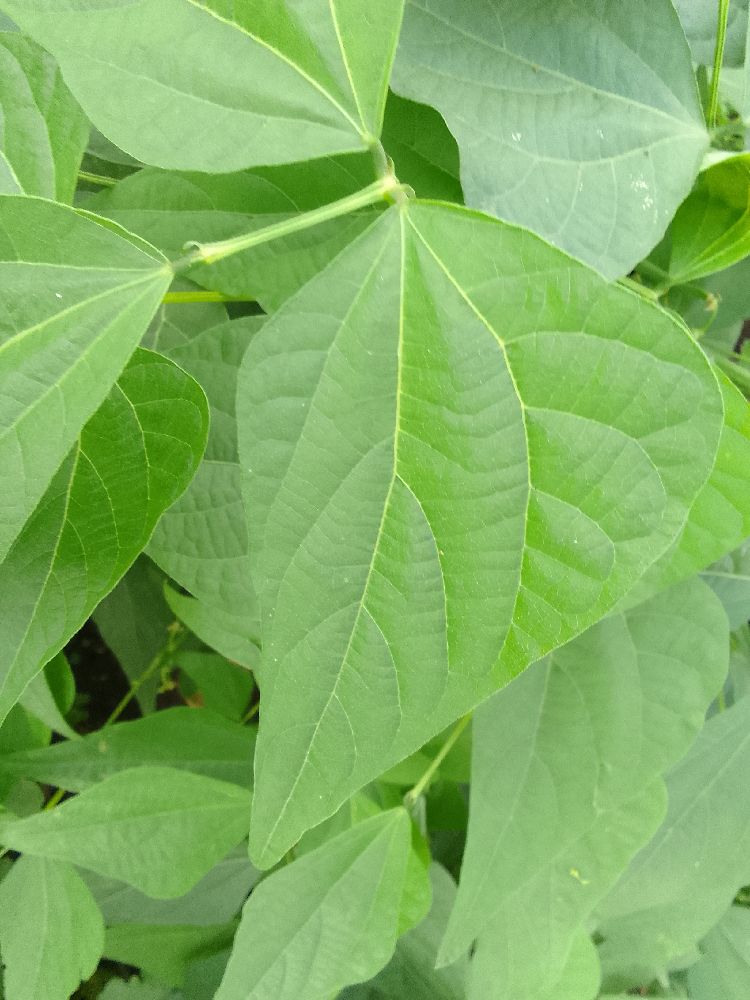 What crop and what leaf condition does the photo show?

common bean, healthy
